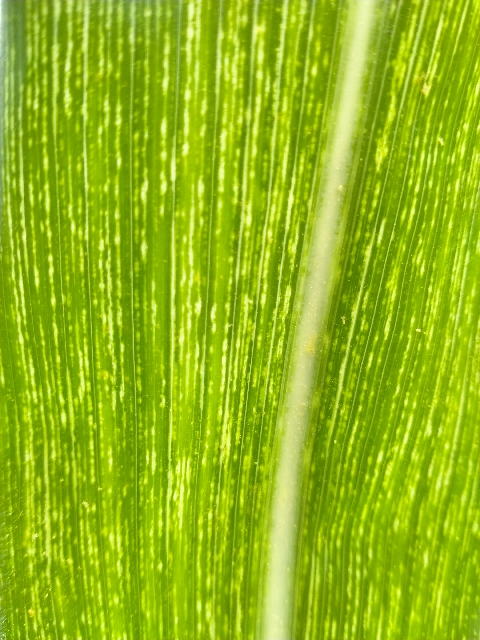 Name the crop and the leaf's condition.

maize, maize streak virus
